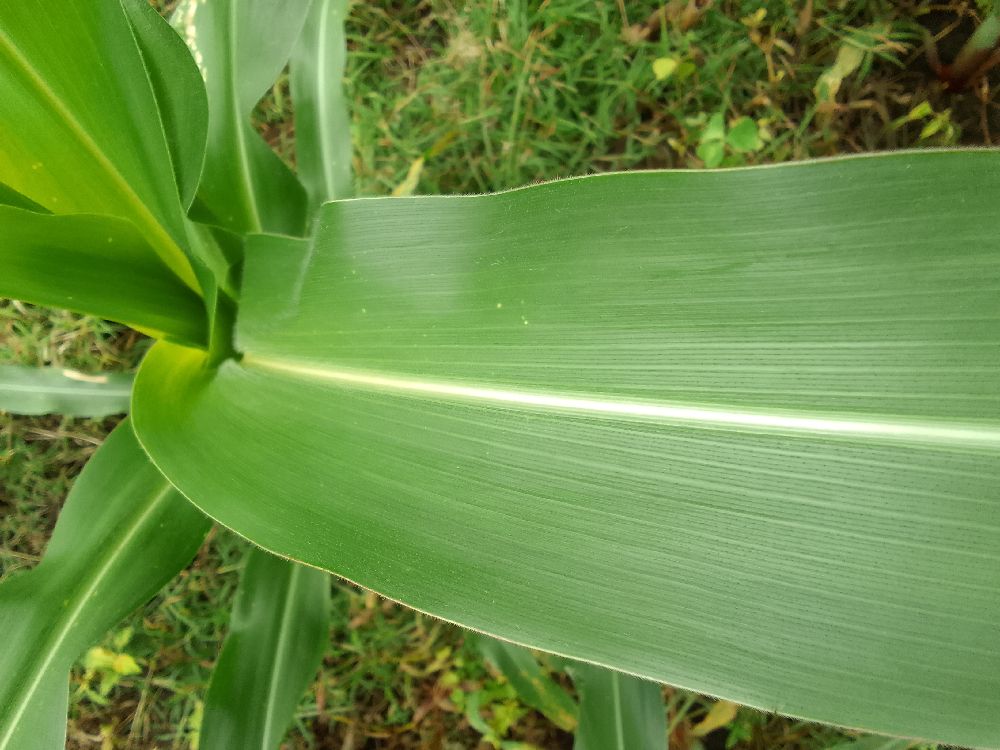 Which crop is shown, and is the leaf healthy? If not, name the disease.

maize, healthy
